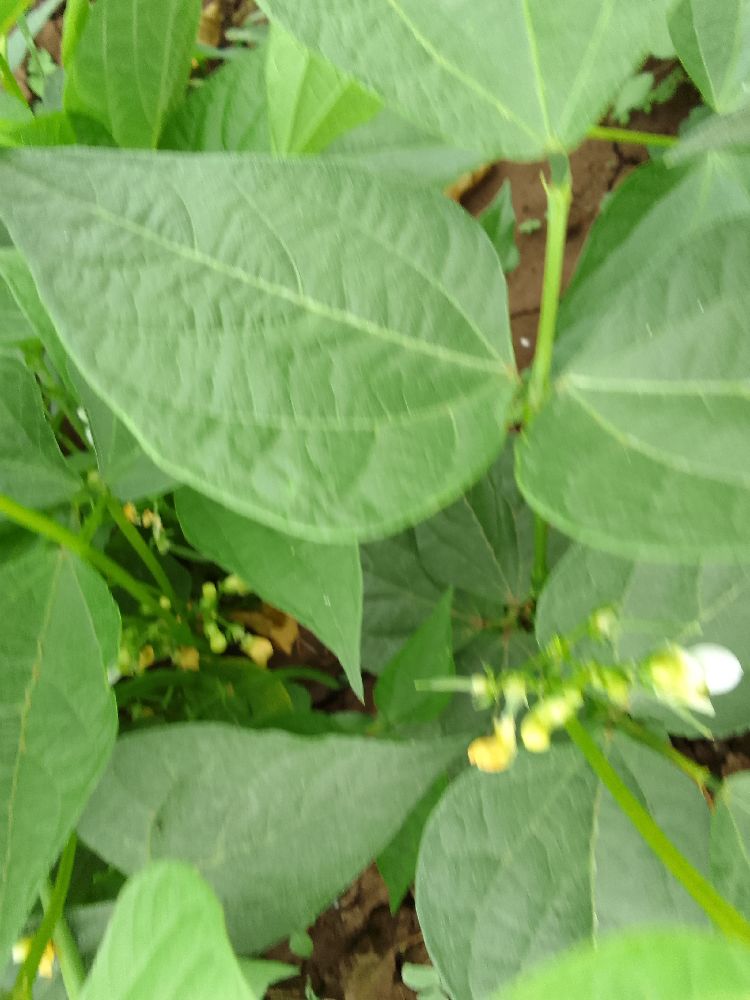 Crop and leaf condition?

common bean, healthy
